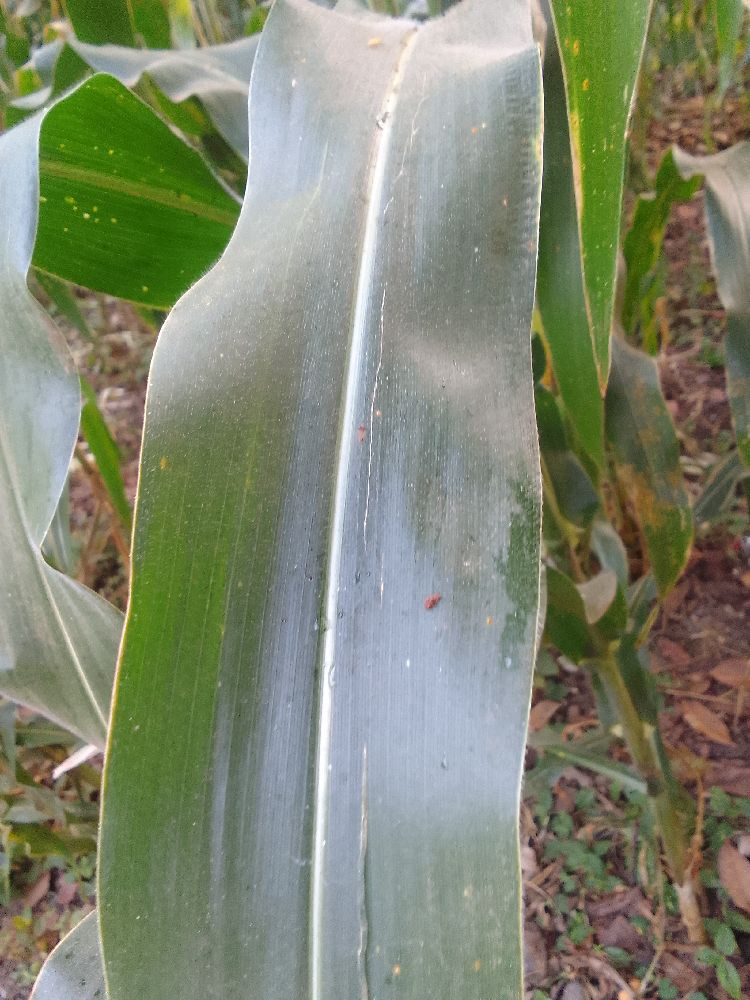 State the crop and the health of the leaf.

maize, healthy
